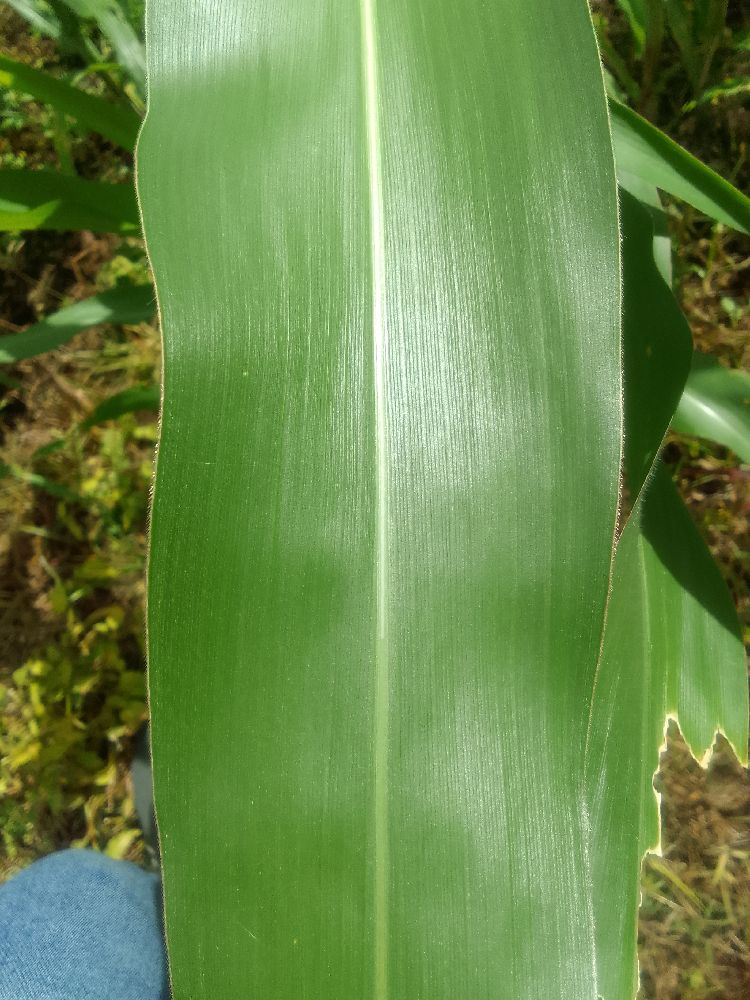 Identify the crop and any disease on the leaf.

maize, healthy
